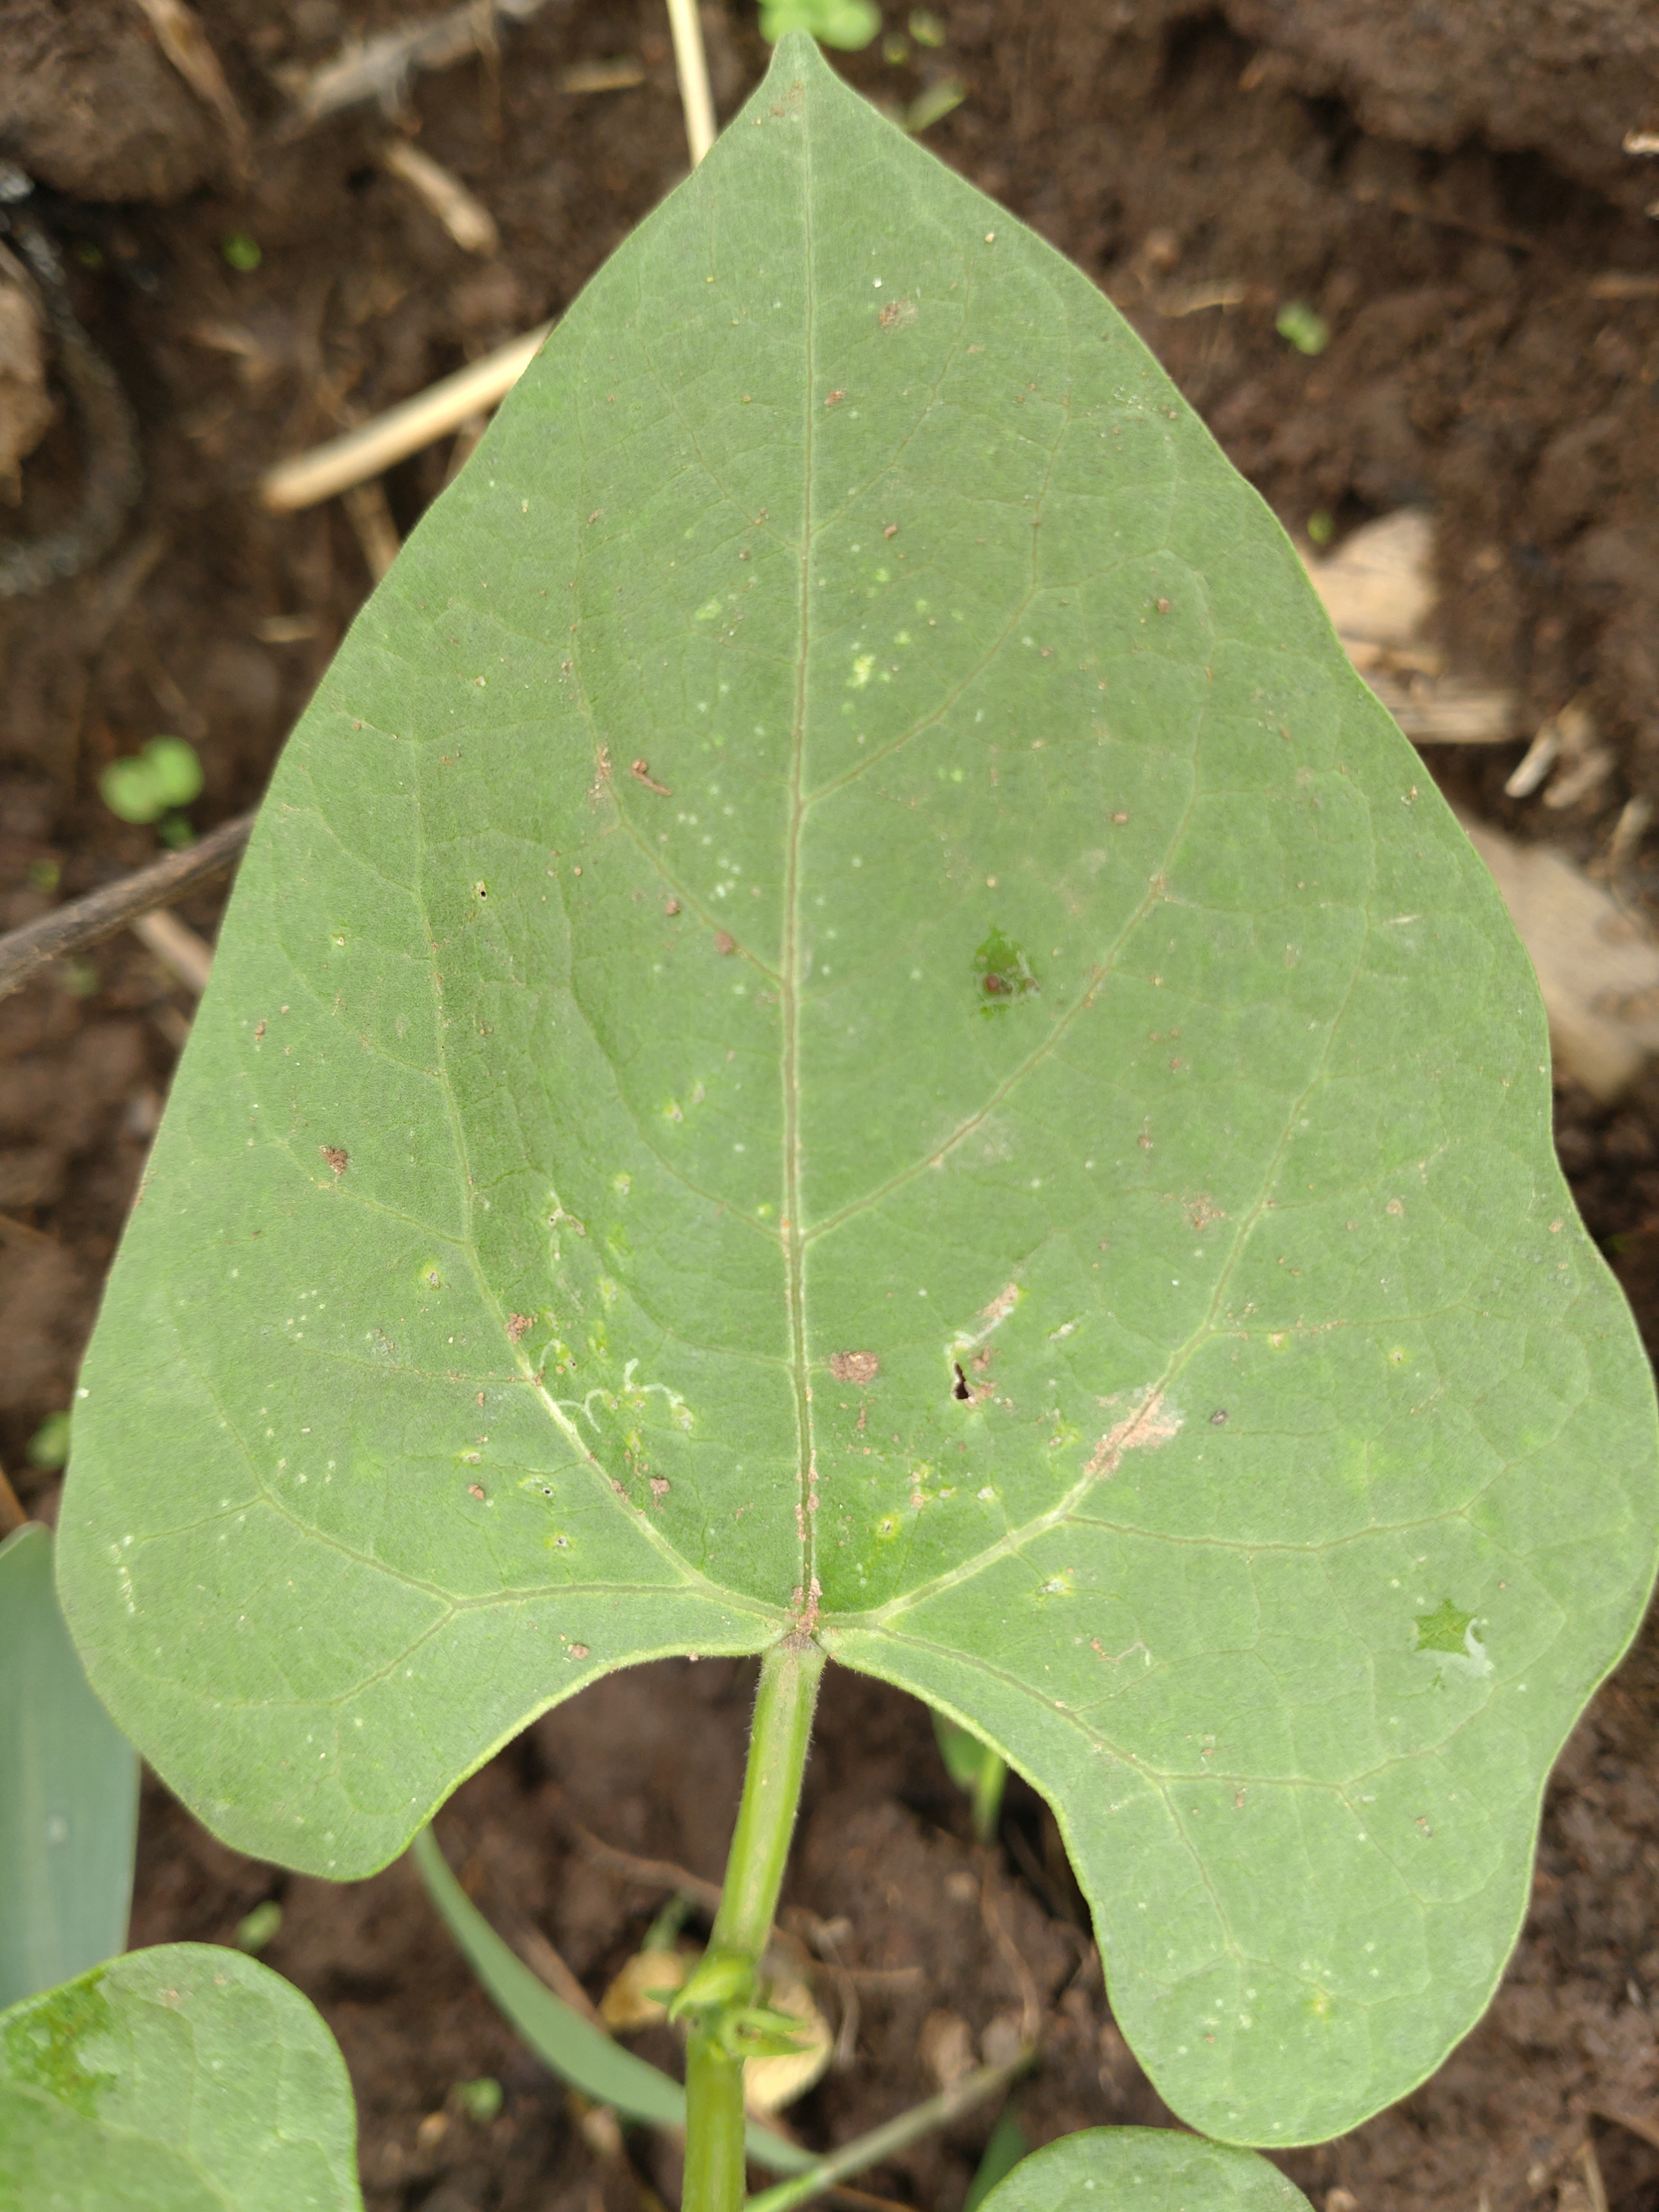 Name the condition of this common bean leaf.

healthy
